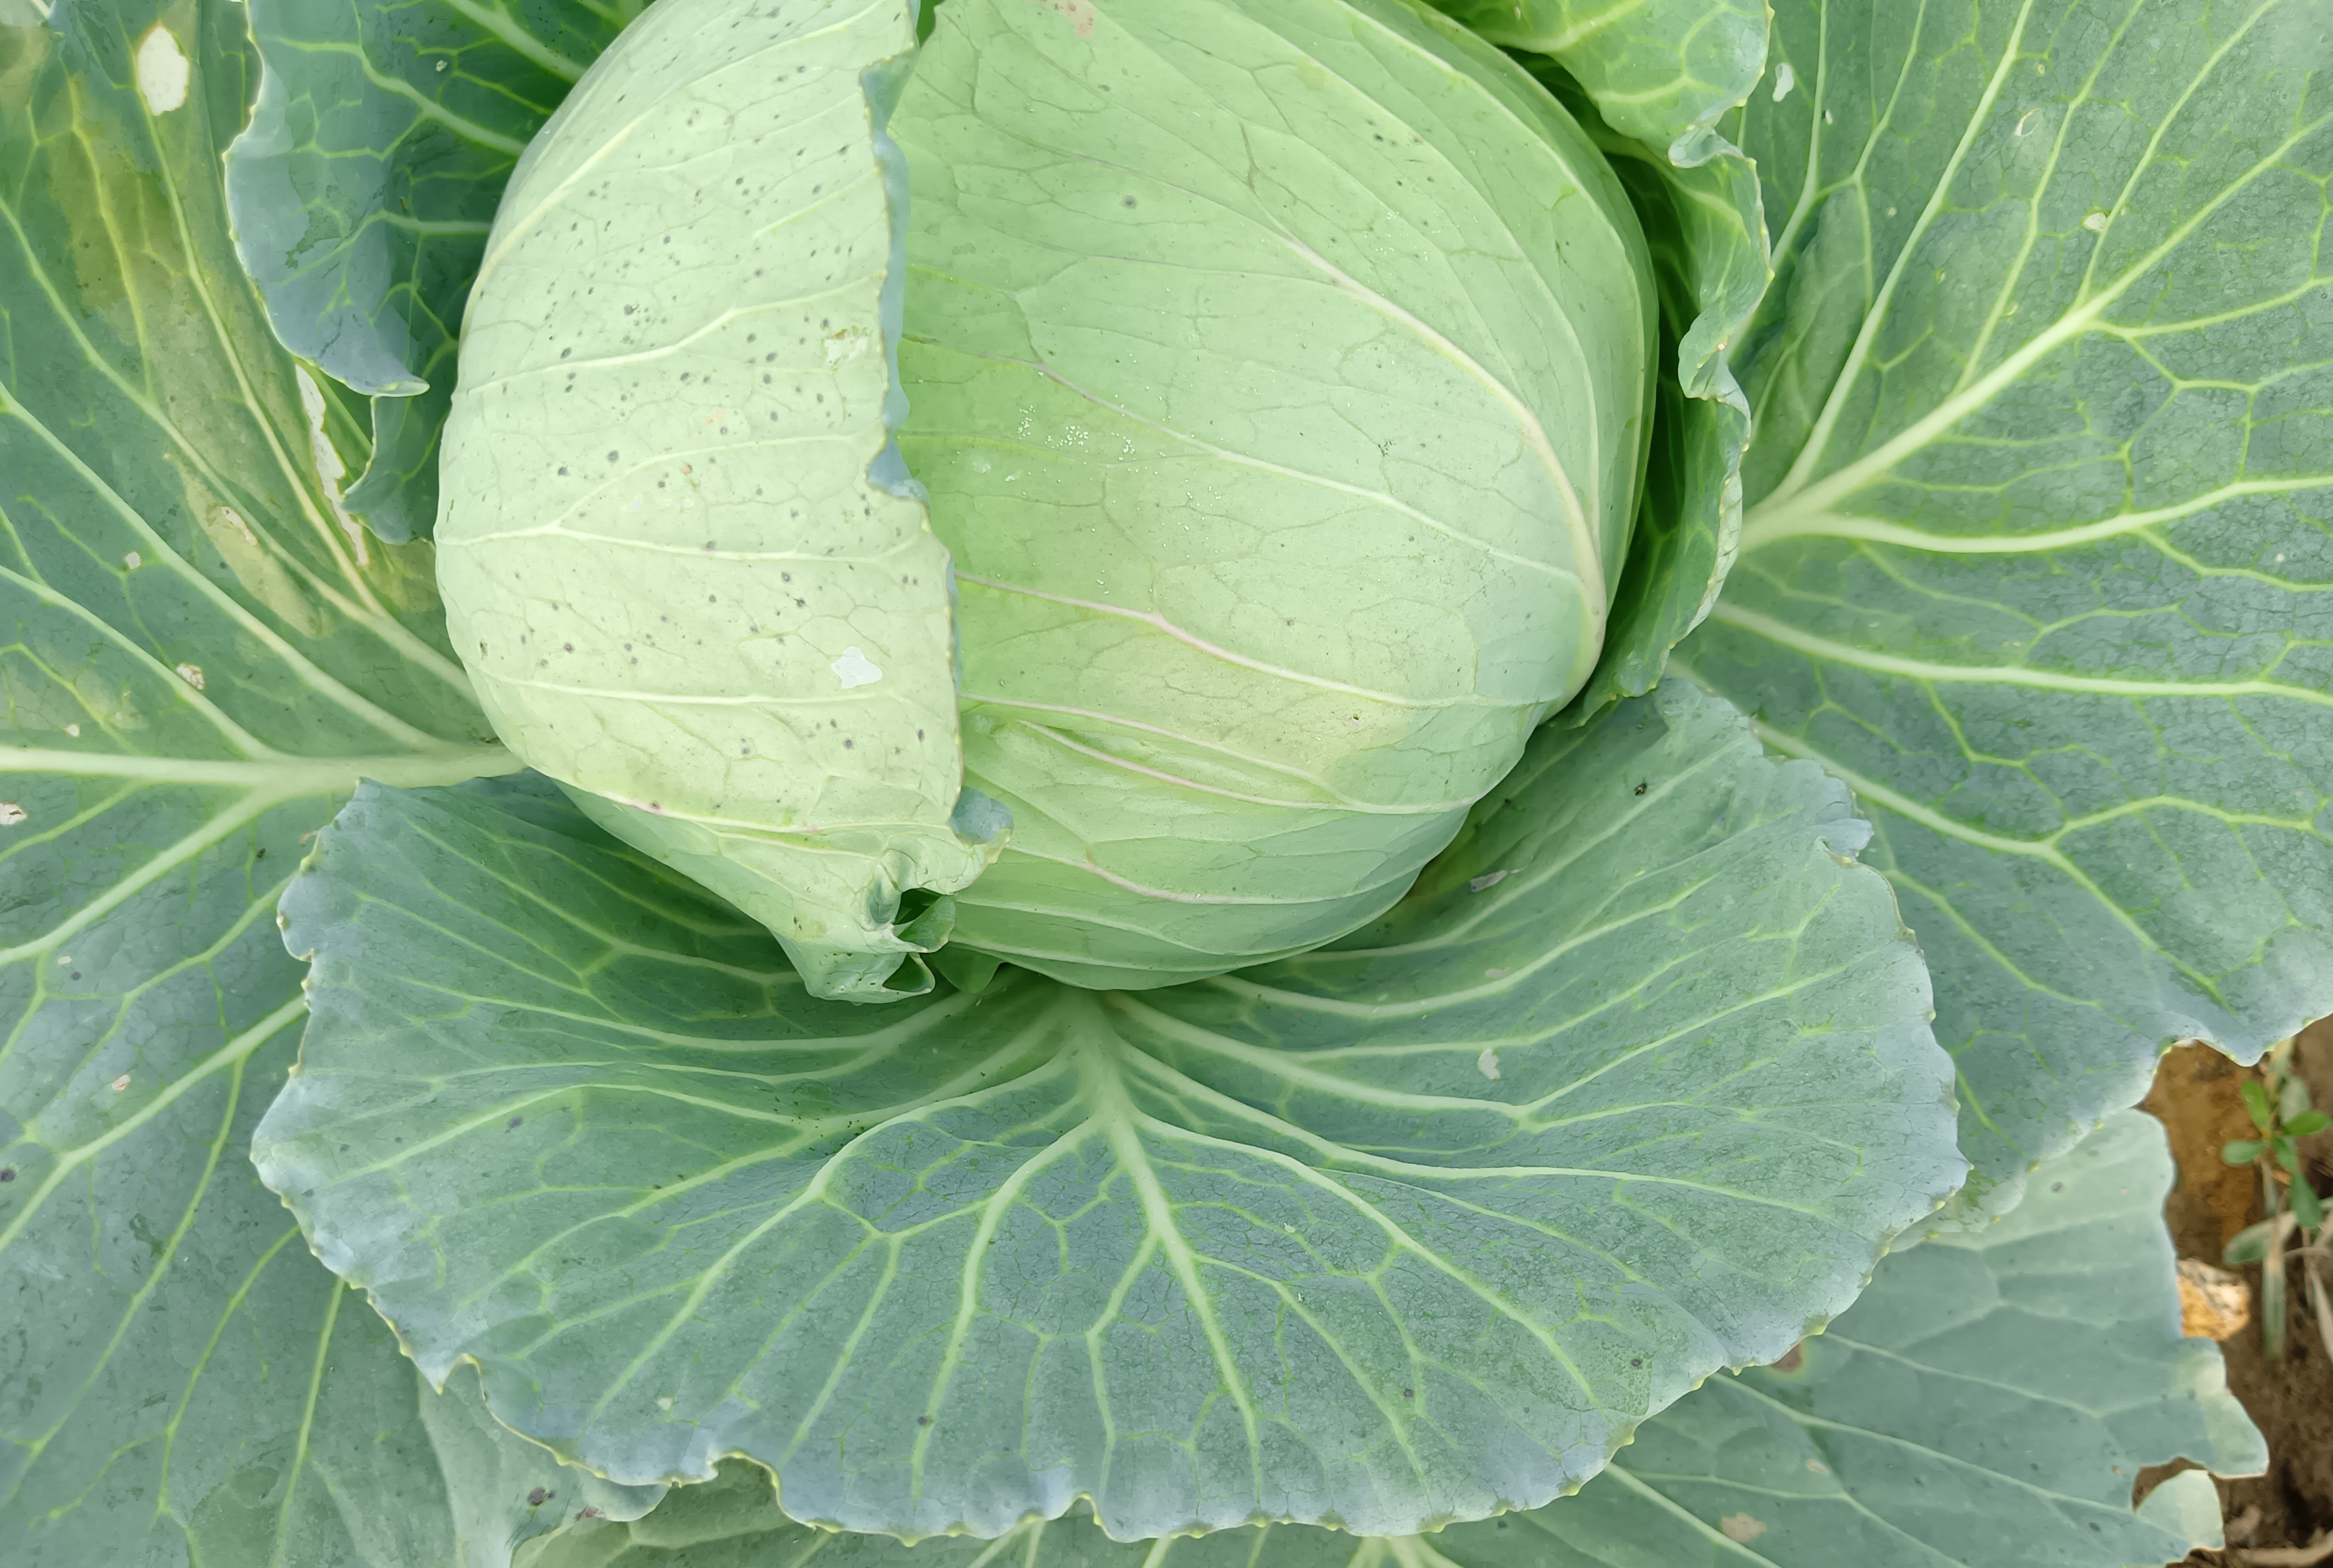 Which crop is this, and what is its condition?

cabbage, healthy
